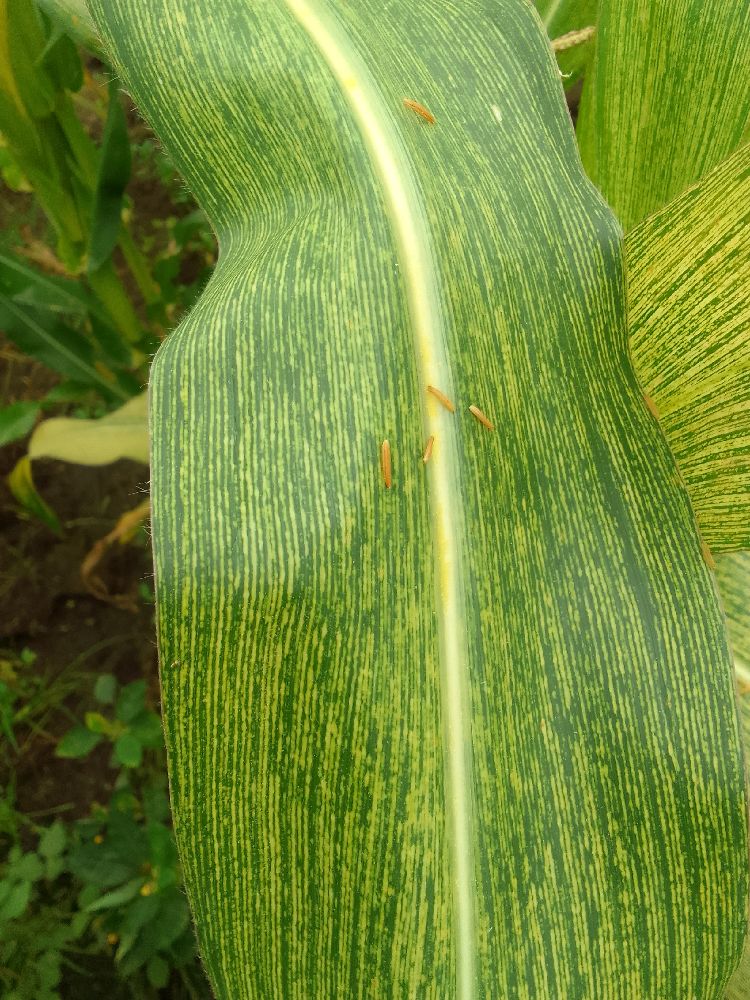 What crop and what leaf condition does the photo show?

maize, maize streak virus
